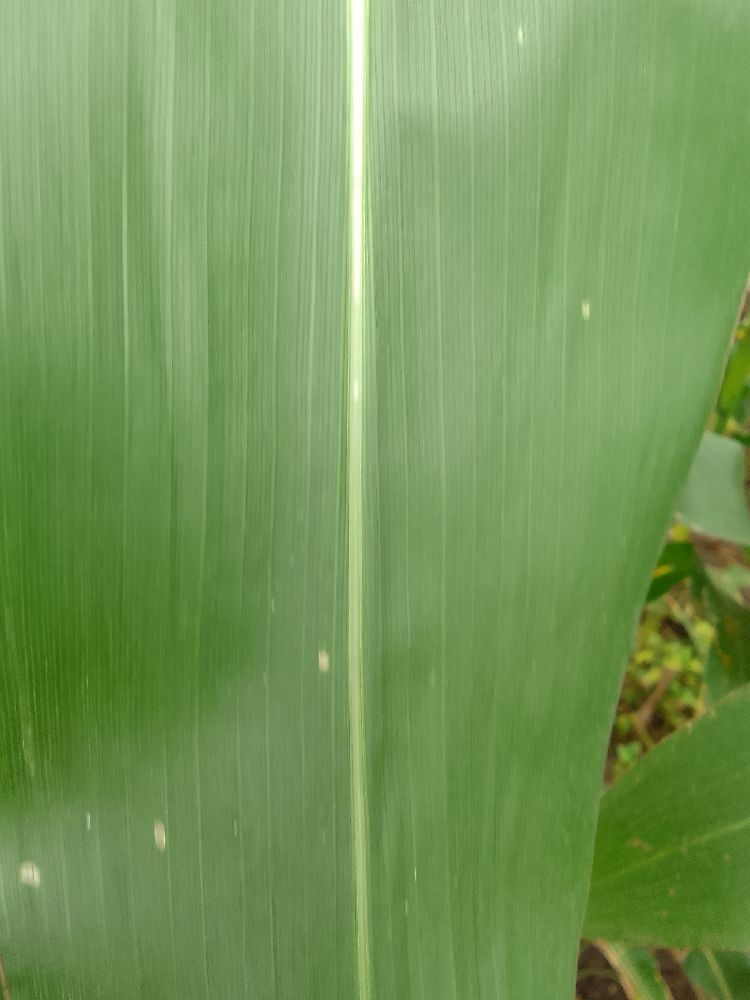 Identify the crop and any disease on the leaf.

maize, healthy
